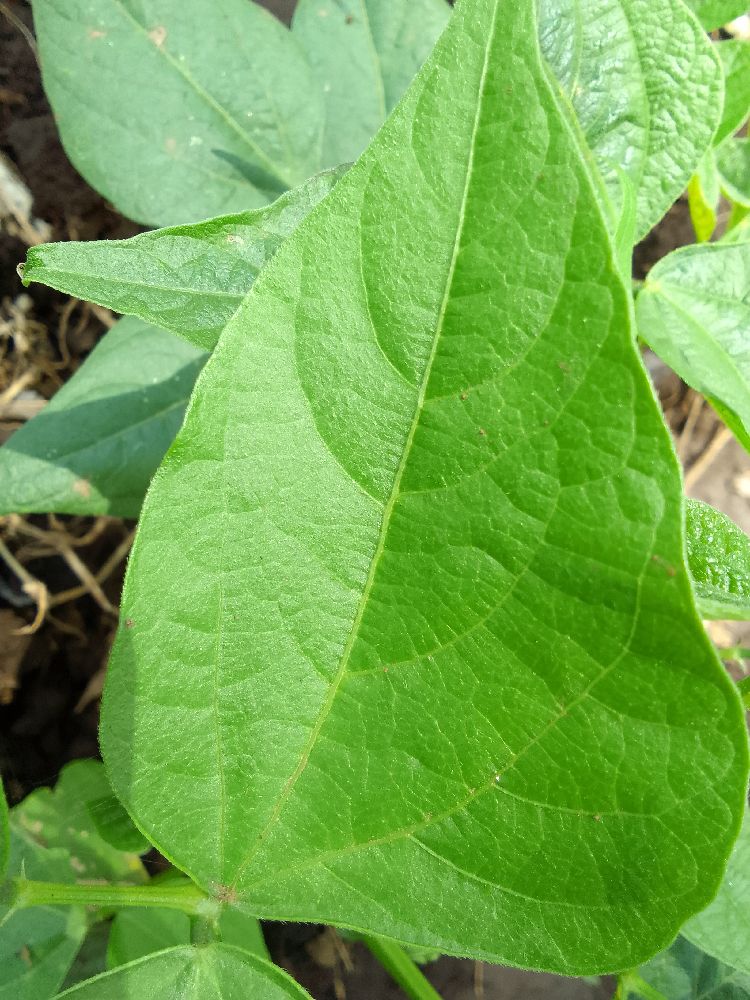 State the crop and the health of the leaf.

common bean, healthy
